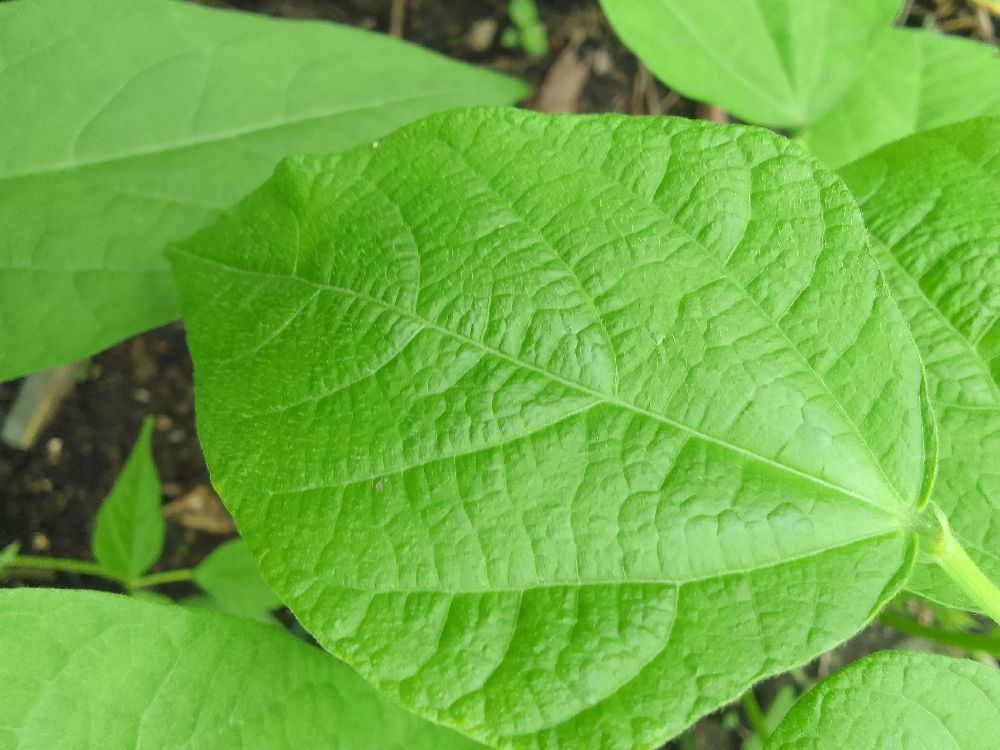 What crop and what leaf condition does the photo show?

common bean, healthy
